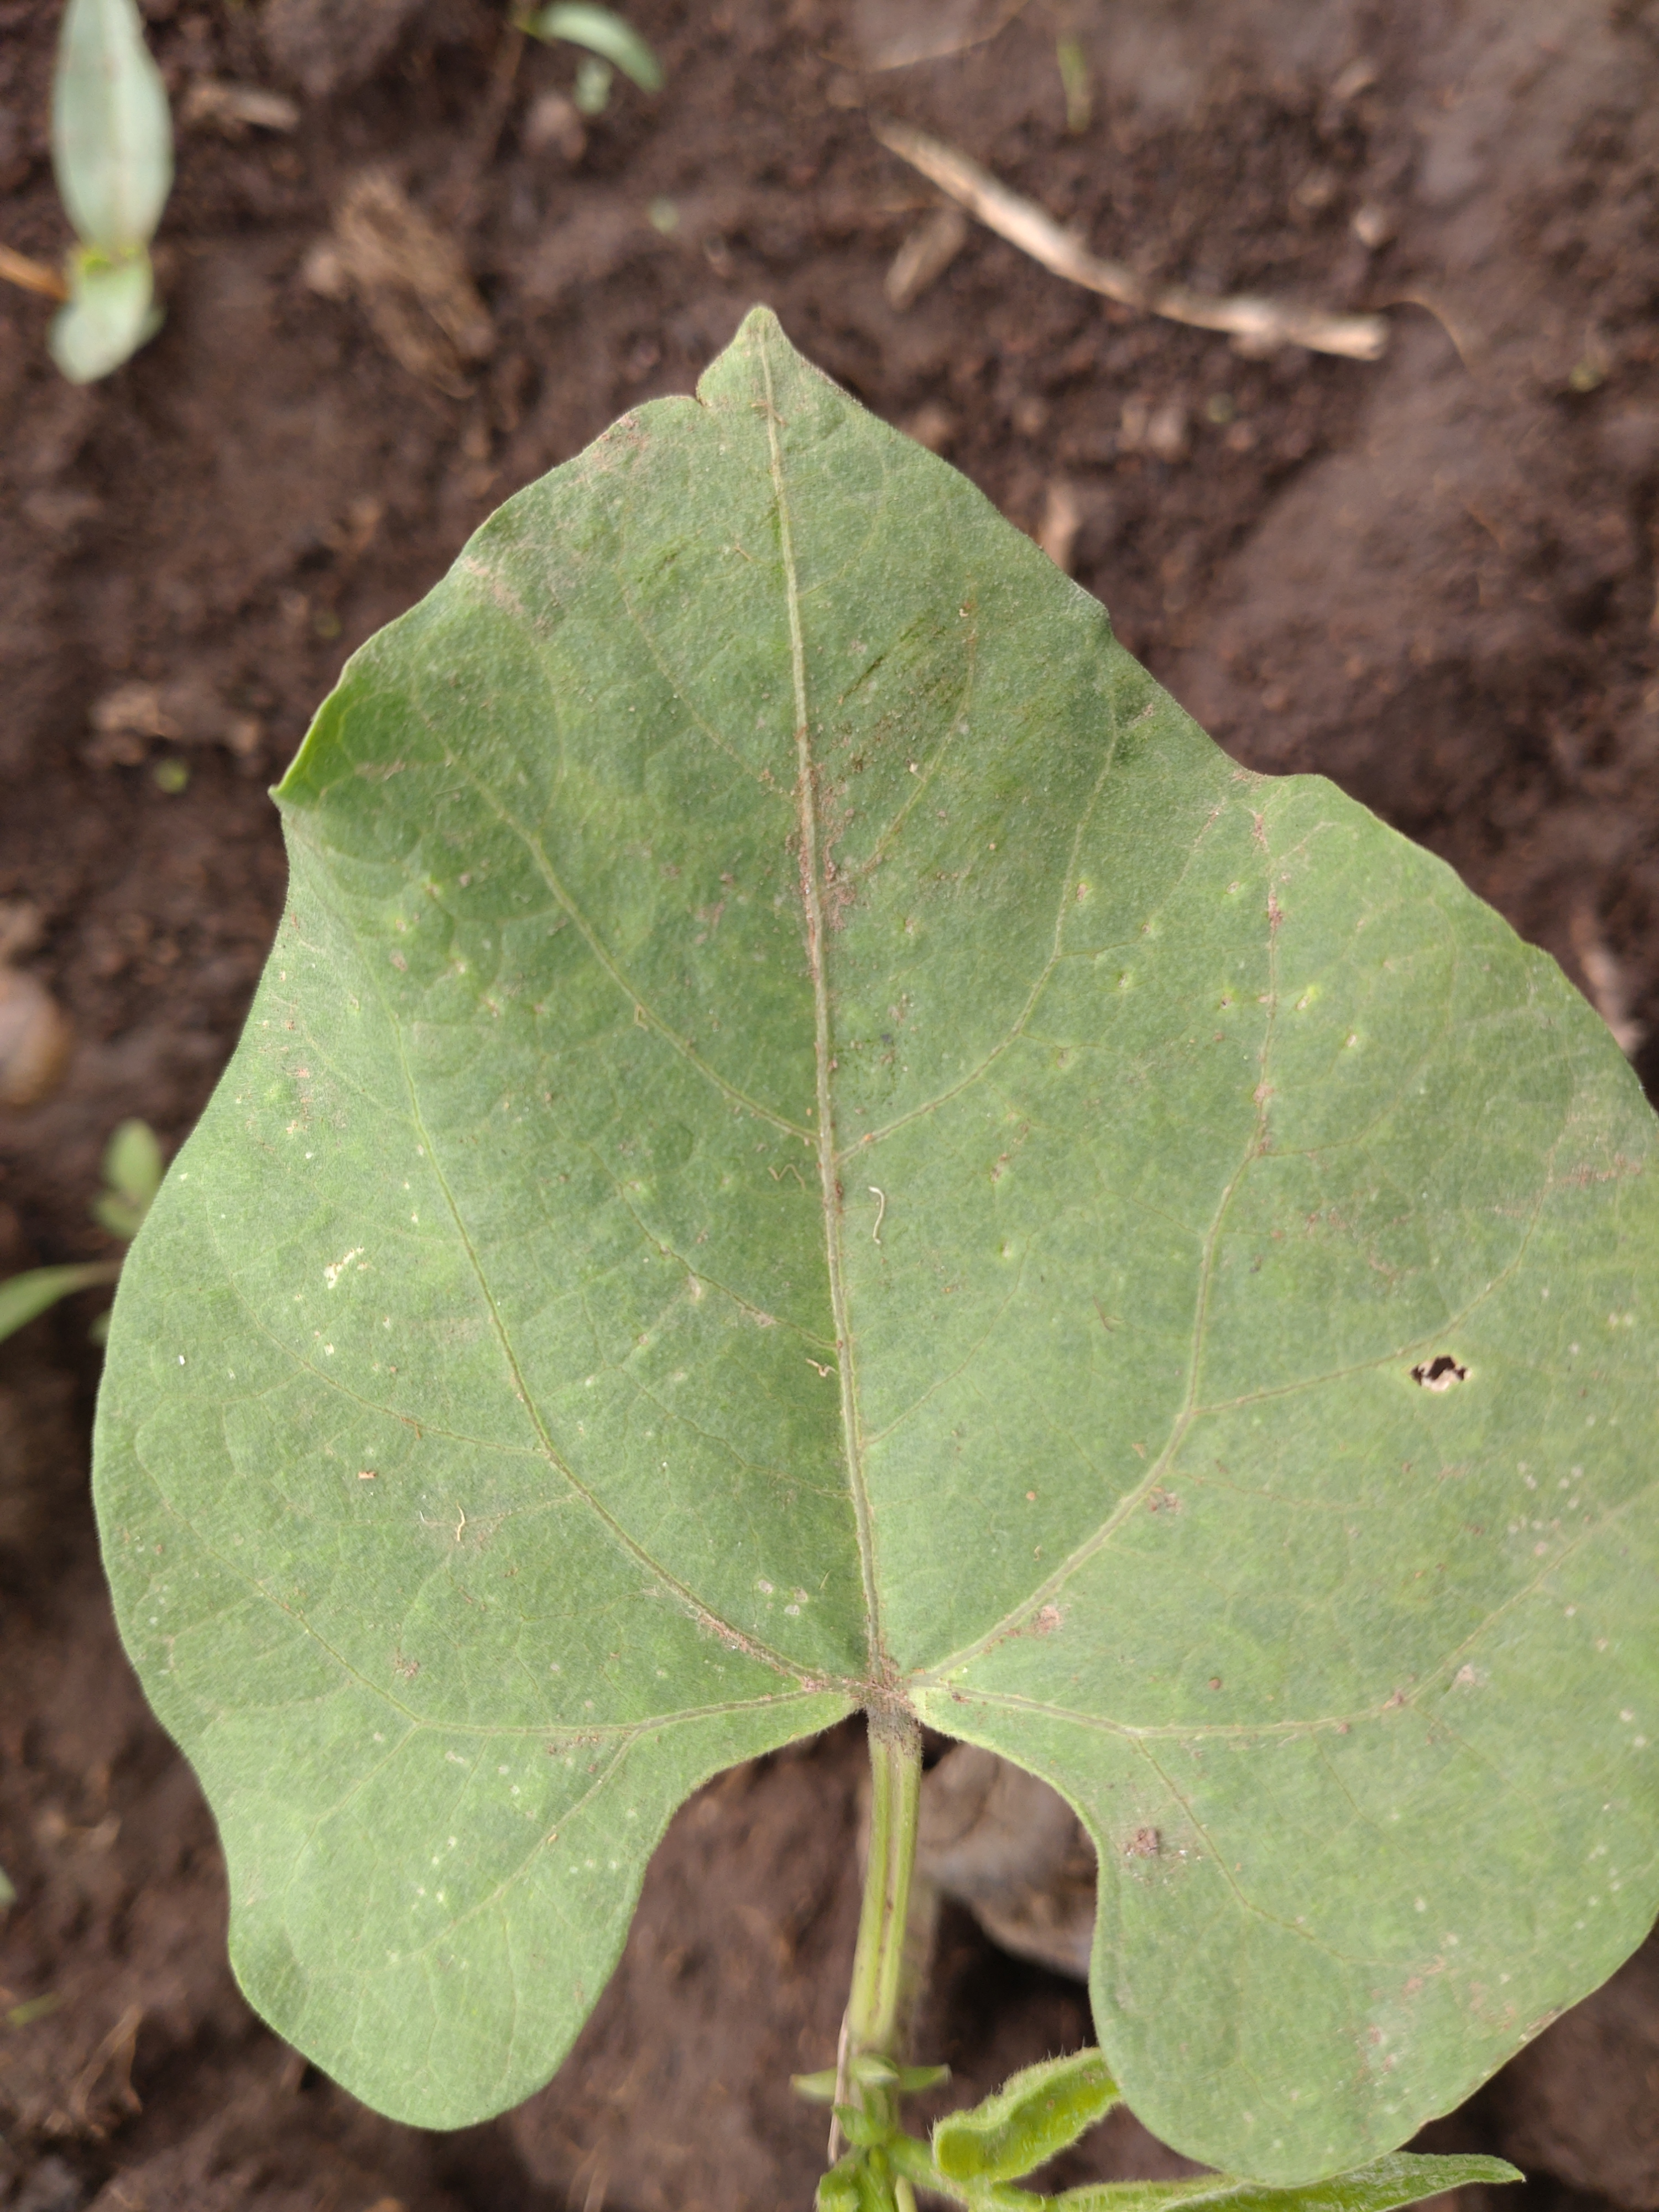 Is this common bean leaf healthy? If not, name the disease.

healthy
